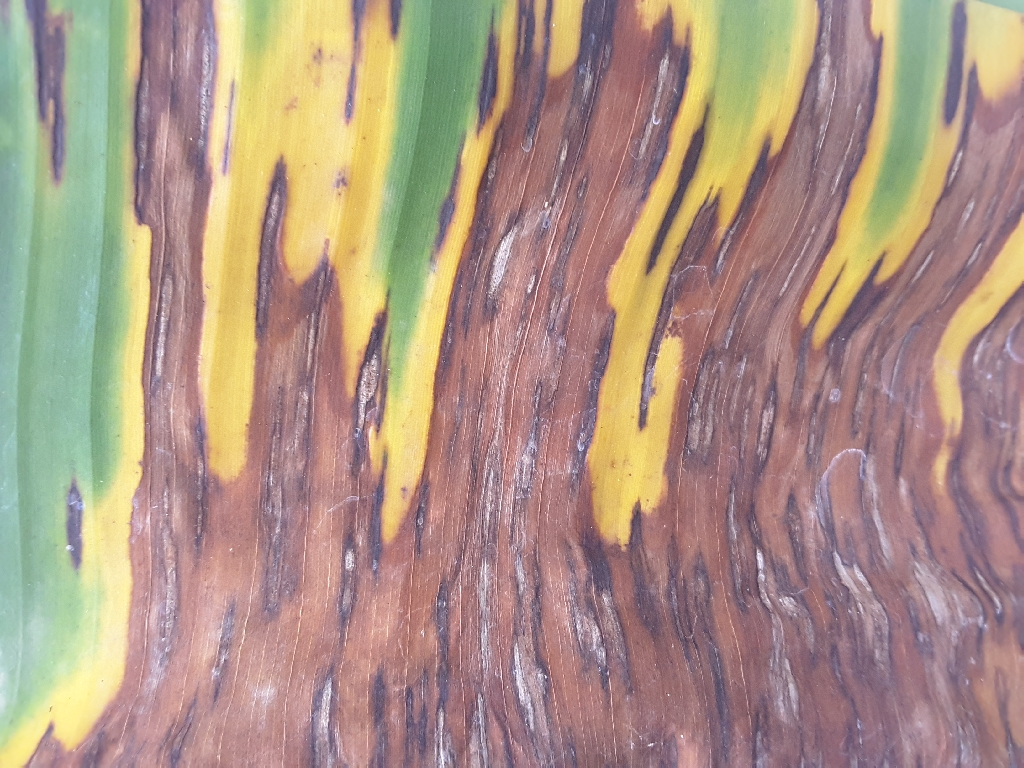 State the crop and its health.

banana, black sigatoka
